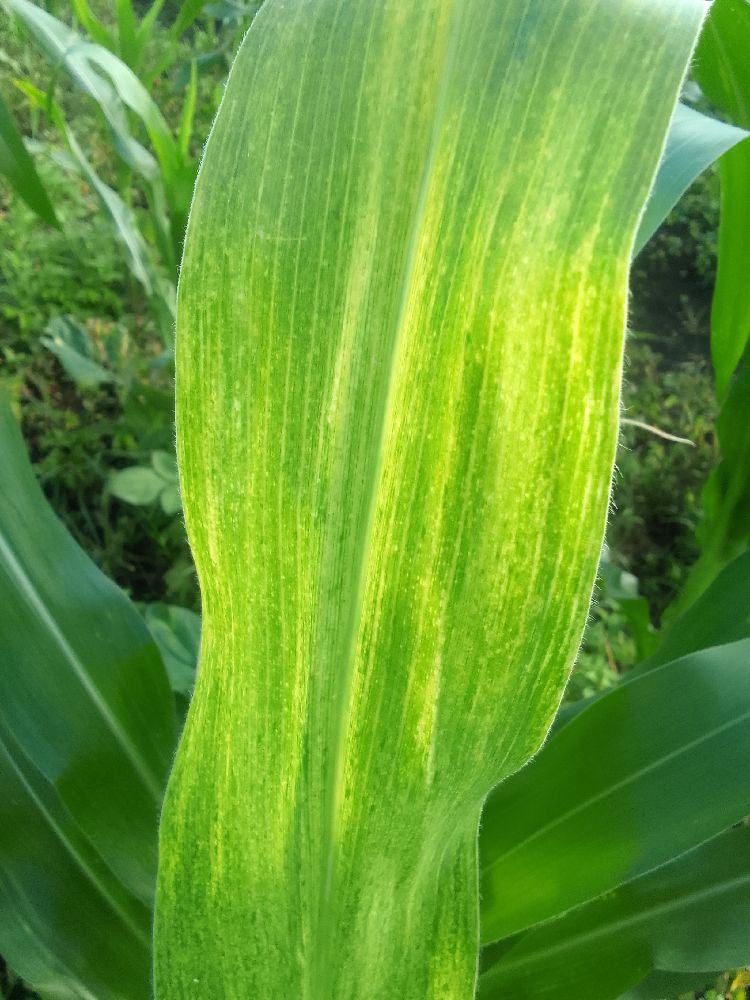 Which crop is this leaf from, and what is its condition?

maize, maize lethal necrosis
